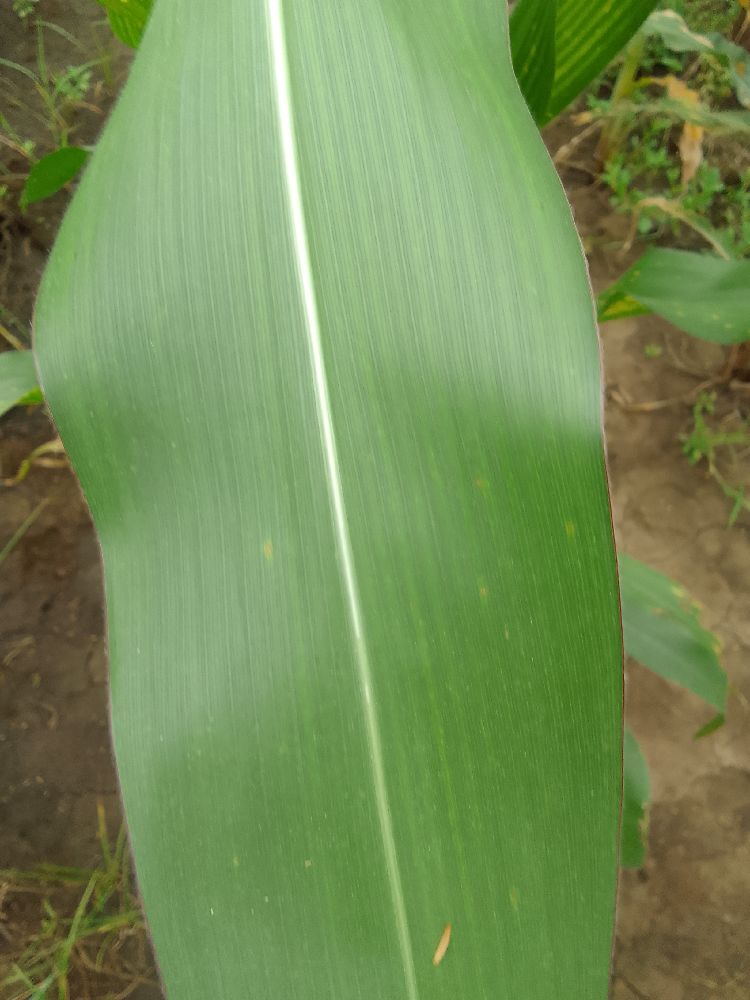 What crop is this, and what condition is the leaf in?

maize, healthy
